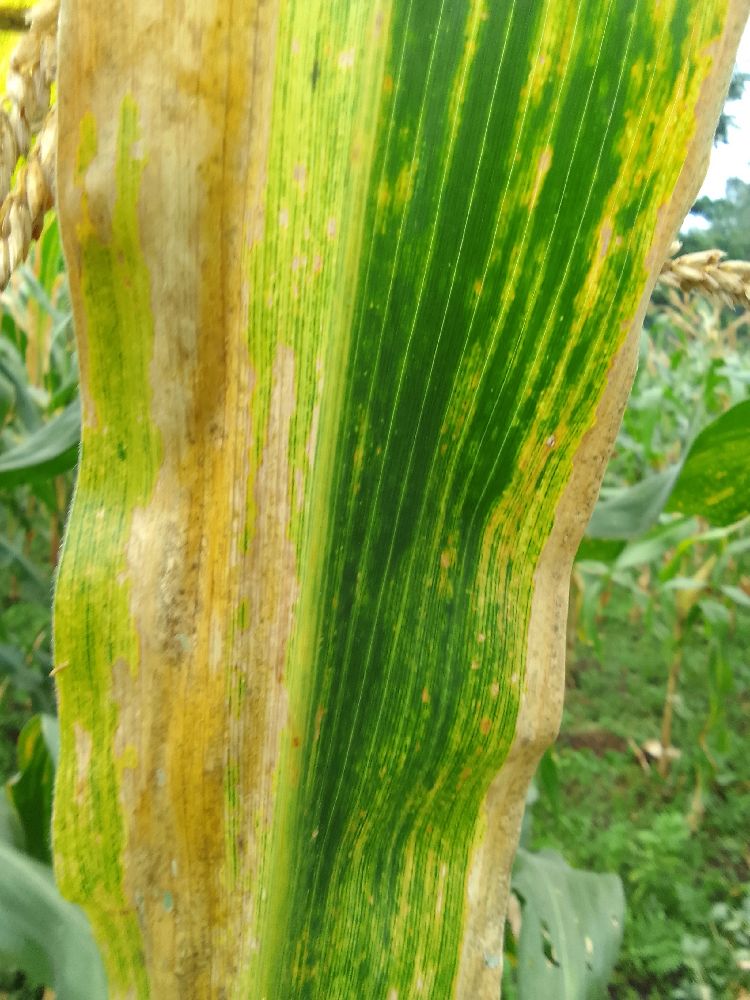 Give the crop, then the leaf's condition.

maize, maize lethal necrosis
